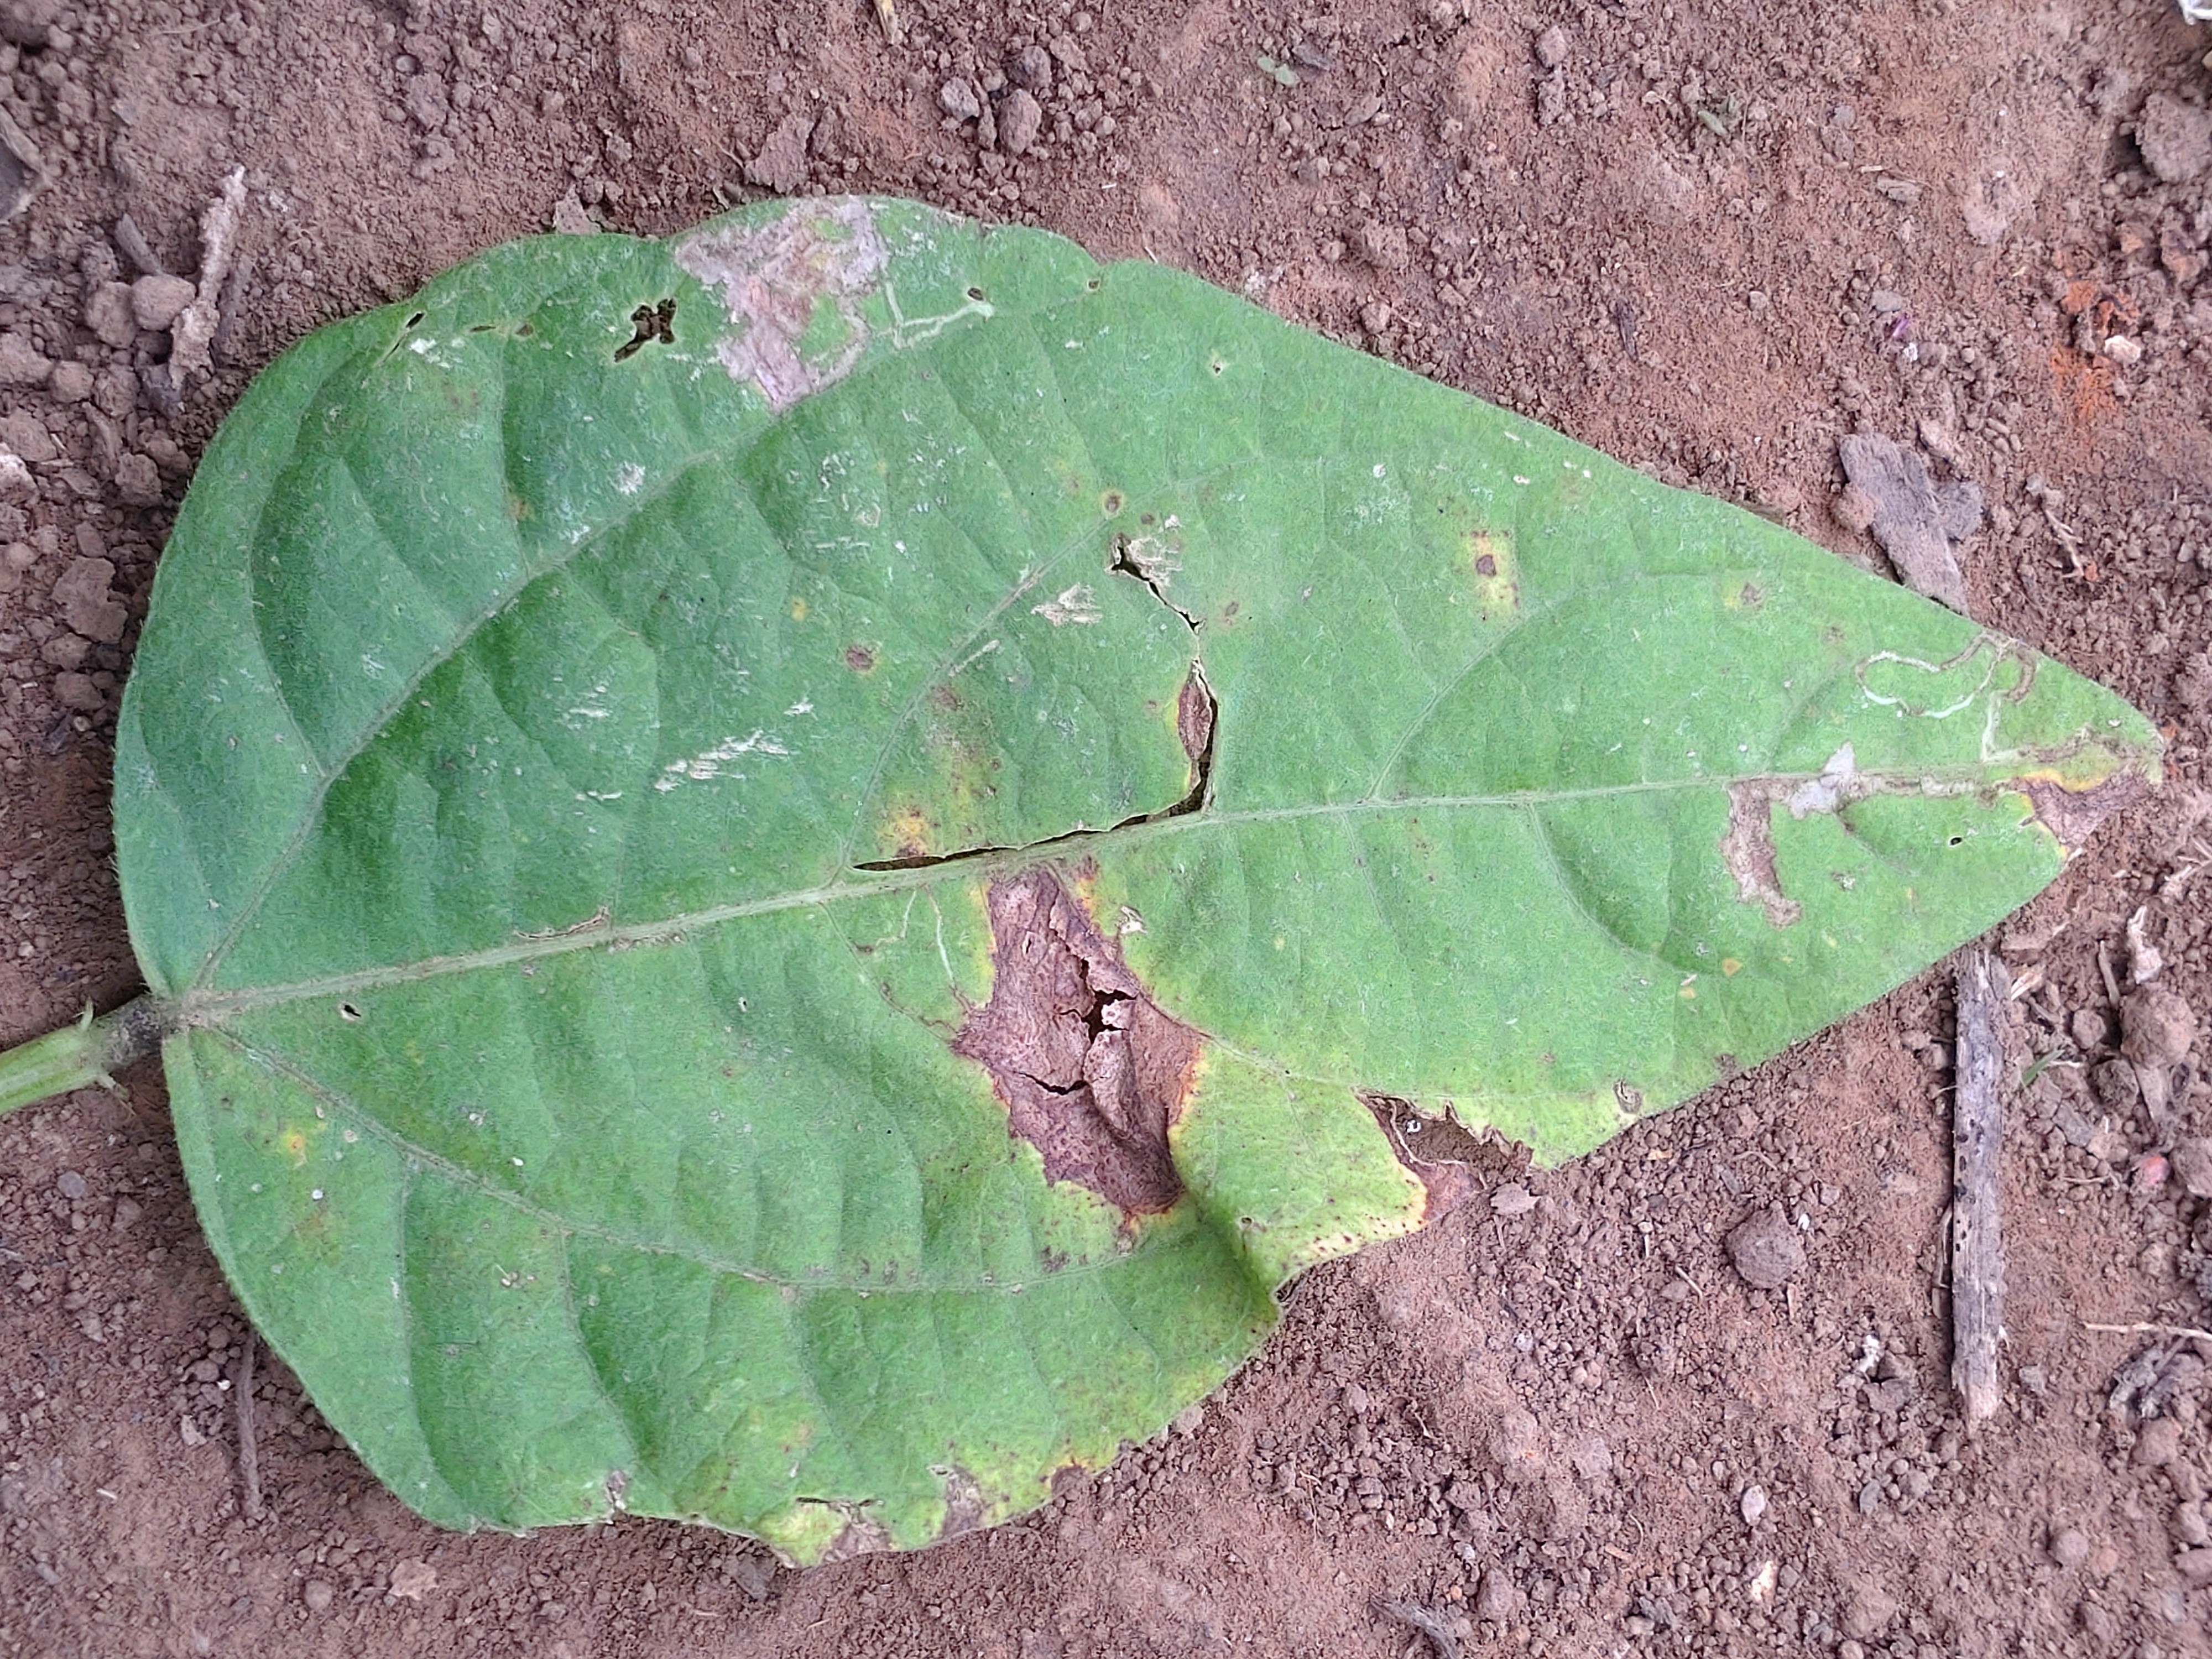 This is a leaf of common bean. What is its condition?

anthracnose
